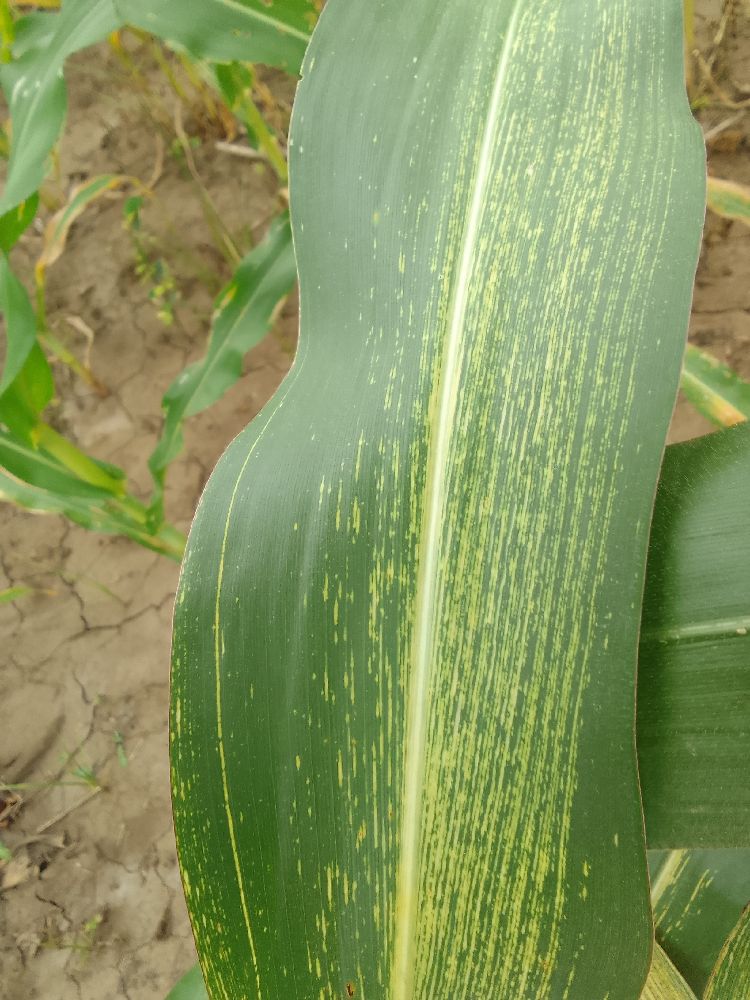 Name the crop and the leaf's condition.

maize, maize streak virus
